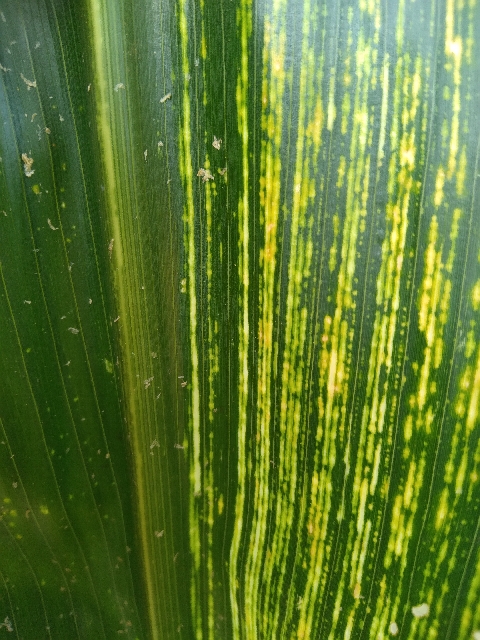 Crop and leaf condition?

maize, maize streak virus
